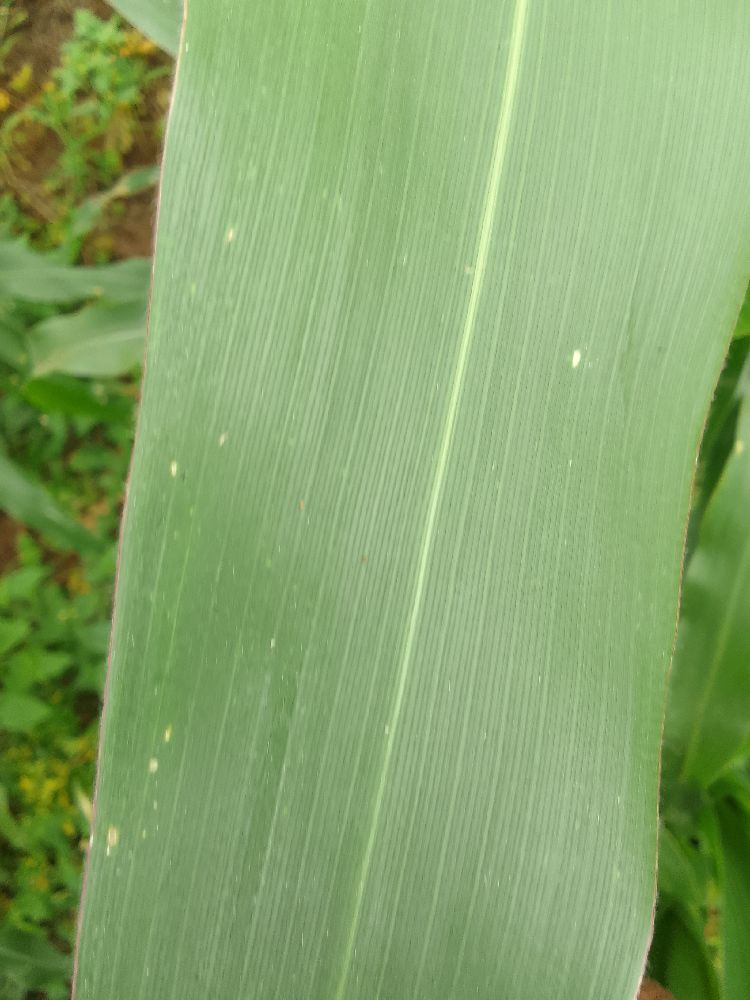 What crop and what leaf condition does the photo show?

maize, healthy
